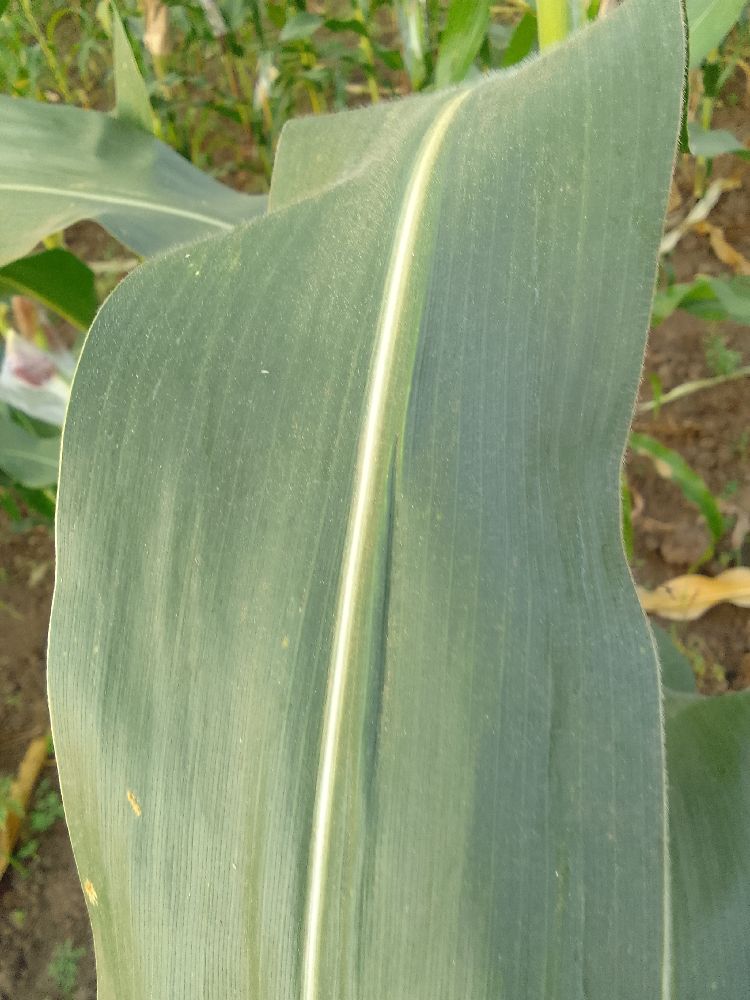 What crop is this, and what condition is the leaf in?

maize, healthy
